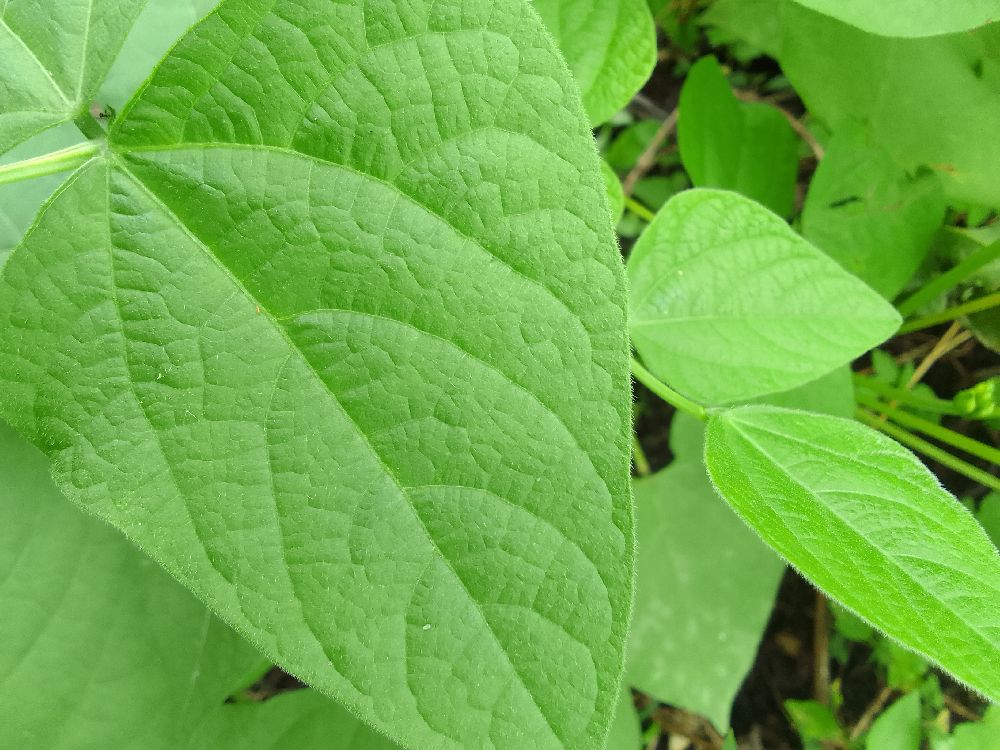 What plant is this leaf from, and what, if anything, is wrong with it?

common bean, healthy
